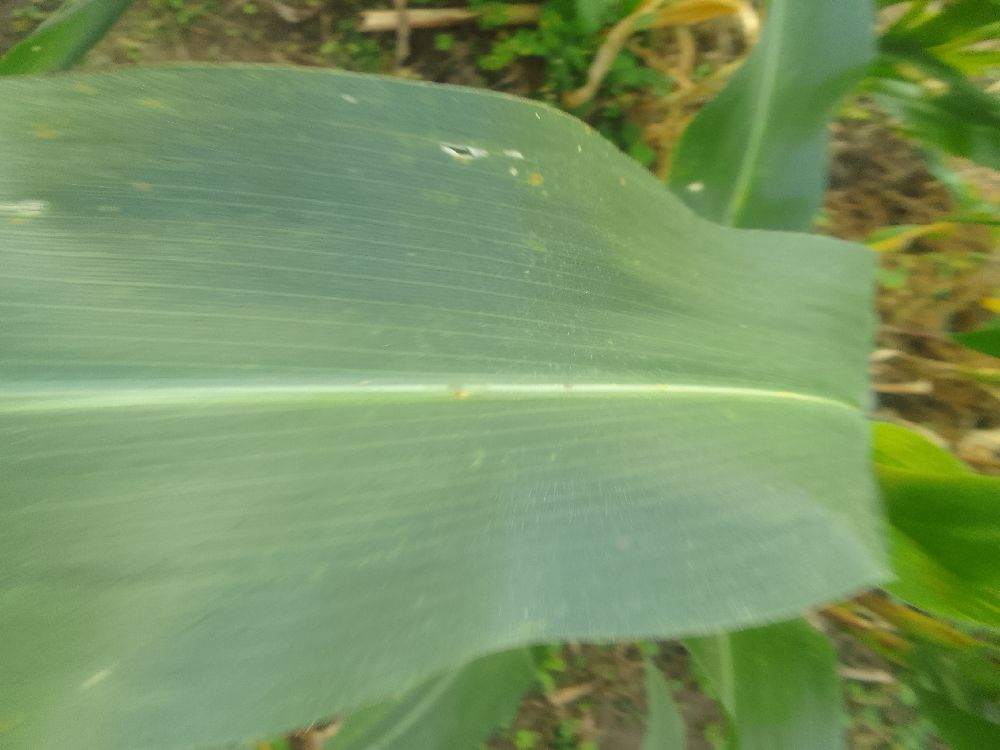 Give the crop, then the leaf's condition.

maize, healthy
